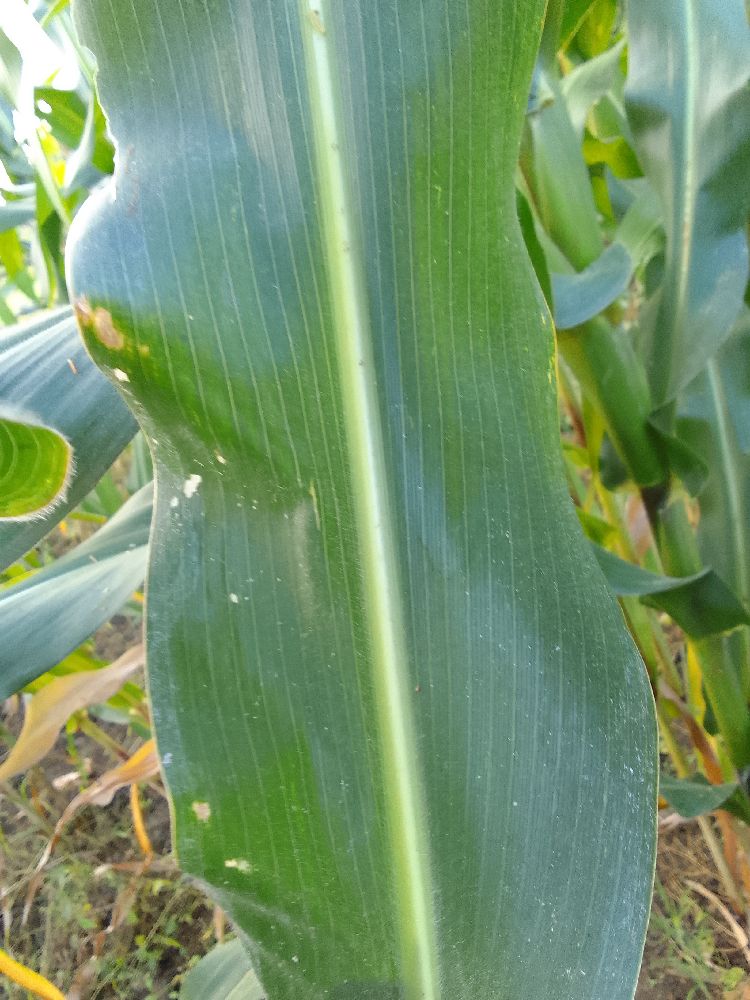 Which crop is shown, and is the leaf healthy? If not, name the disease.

maize, healthy
